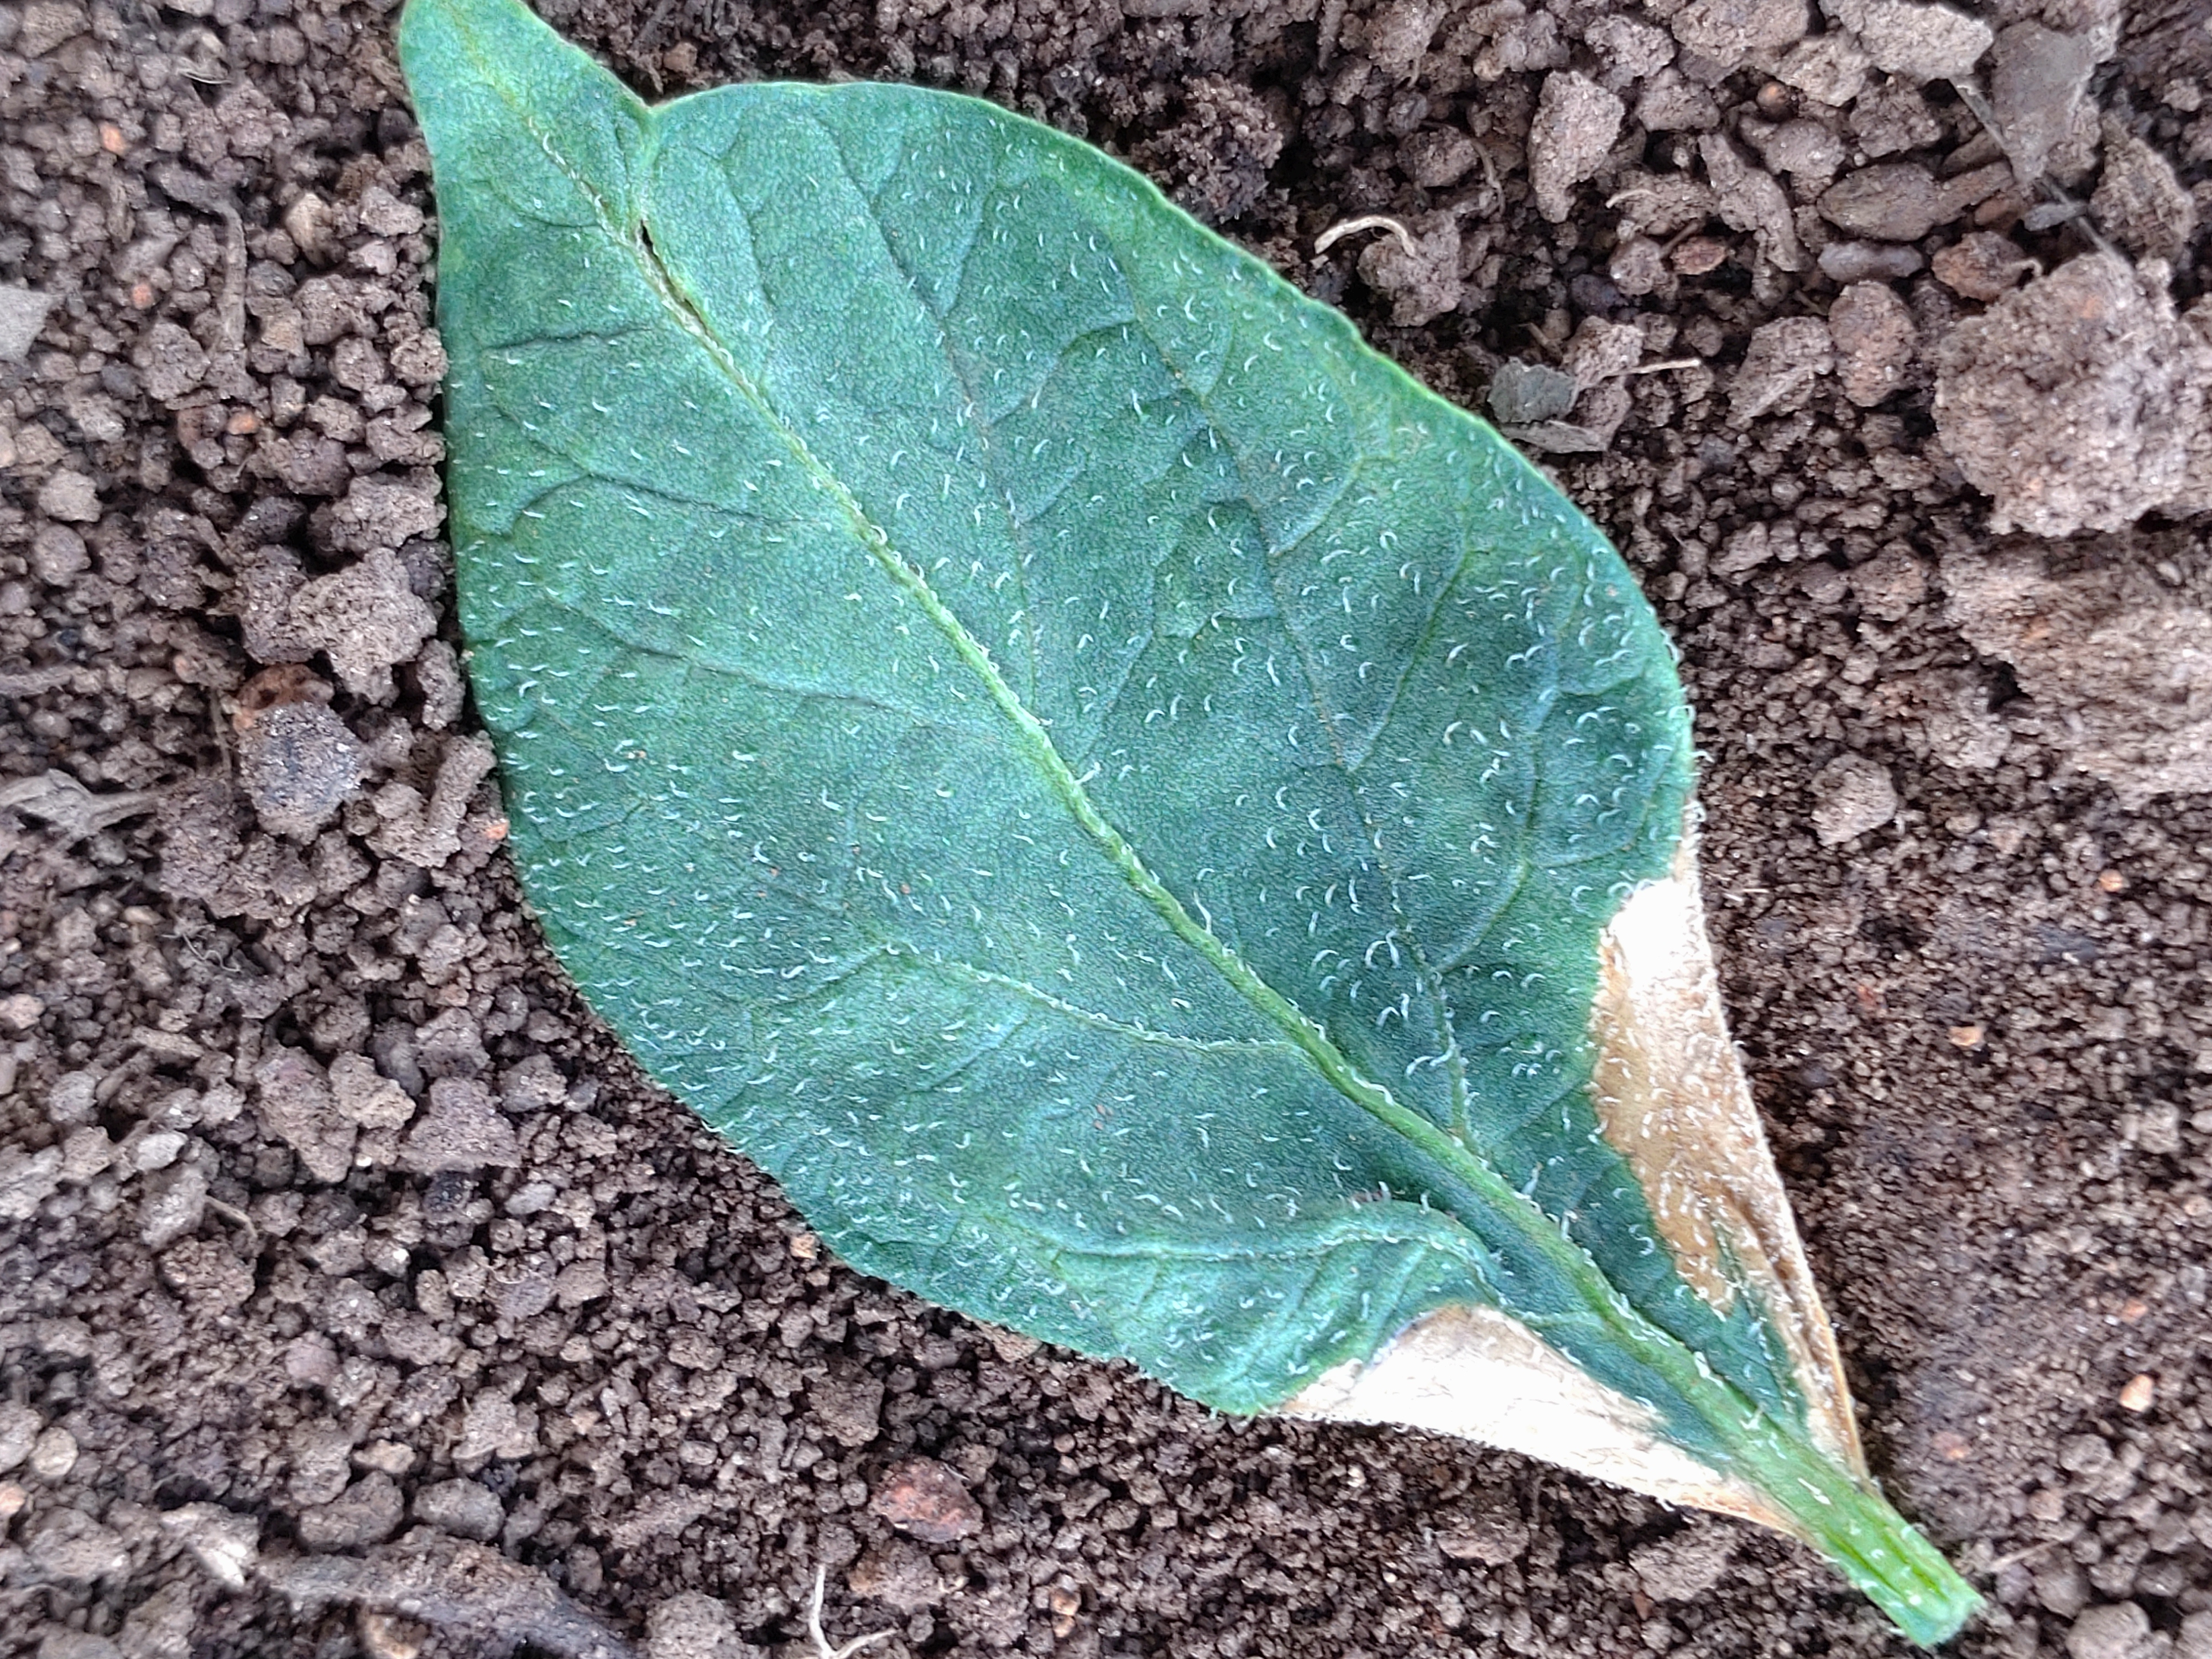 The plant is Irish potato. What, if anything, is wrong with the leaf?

early blight
